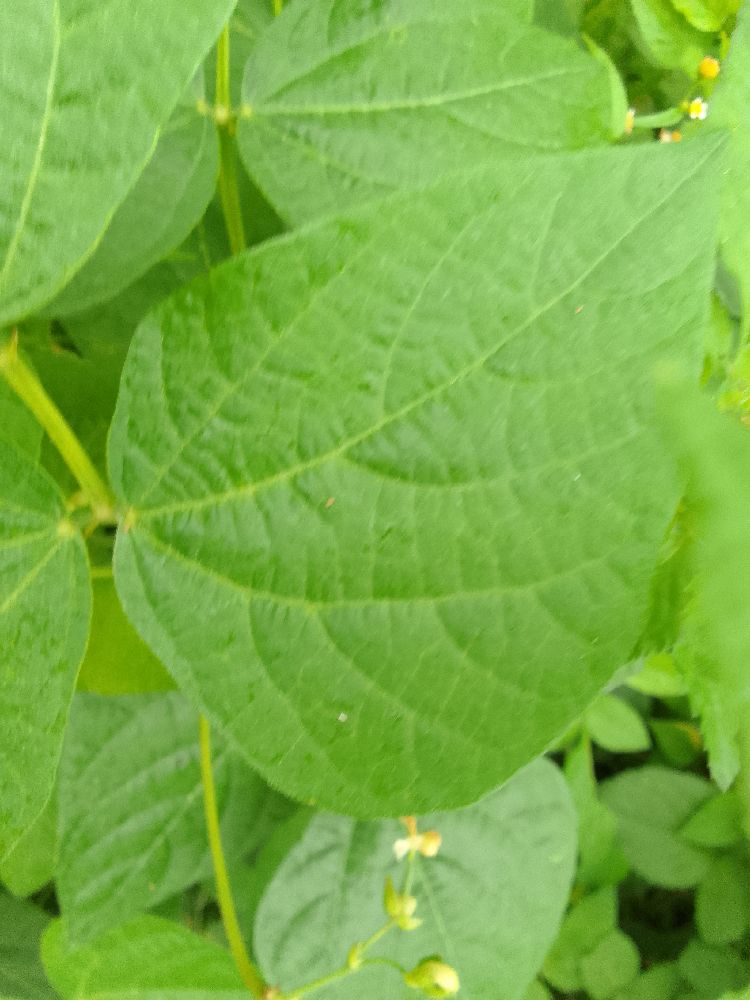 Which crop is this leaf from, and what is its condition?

common bean, healthy
